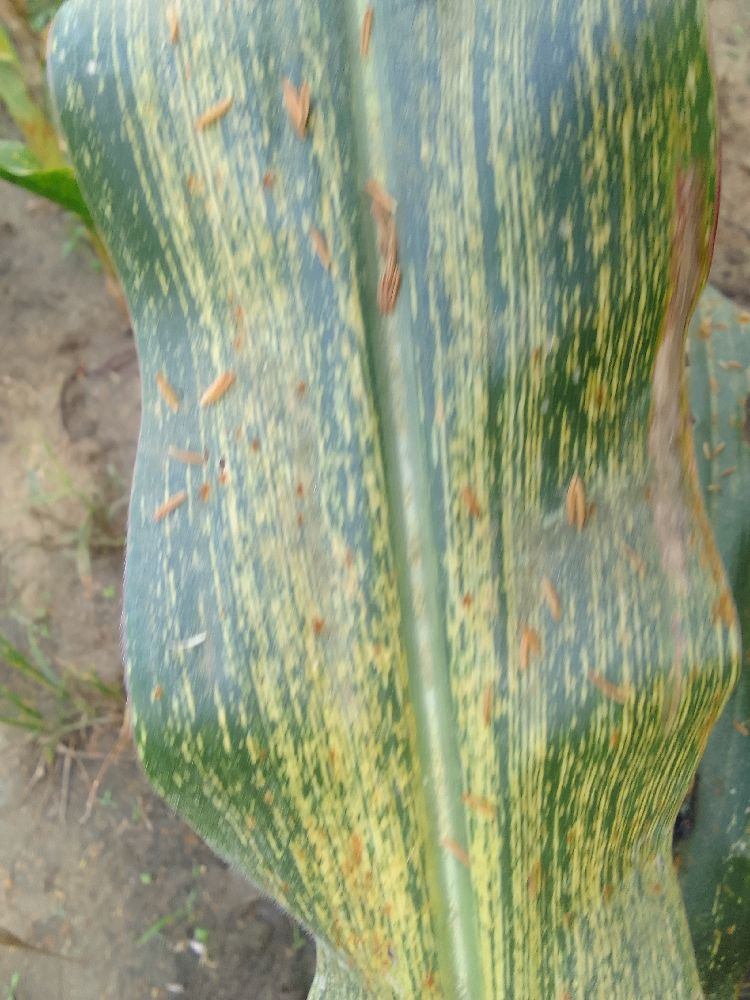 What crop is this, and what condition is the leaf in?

maize, maize streak virus
